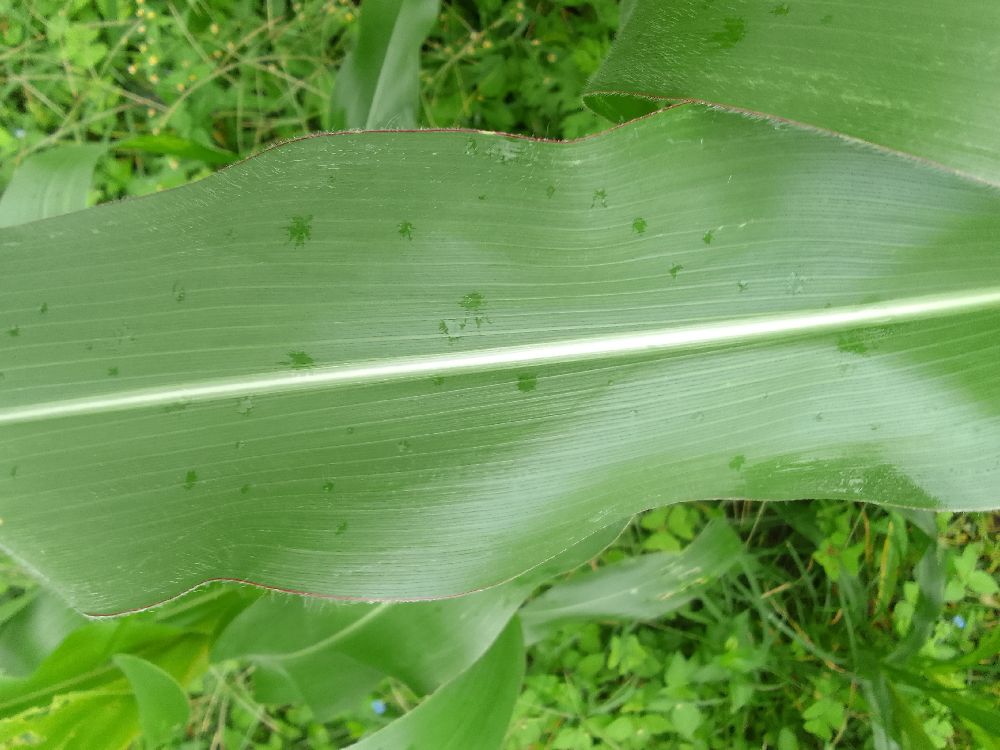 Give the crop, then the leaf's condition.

maize, healthy
